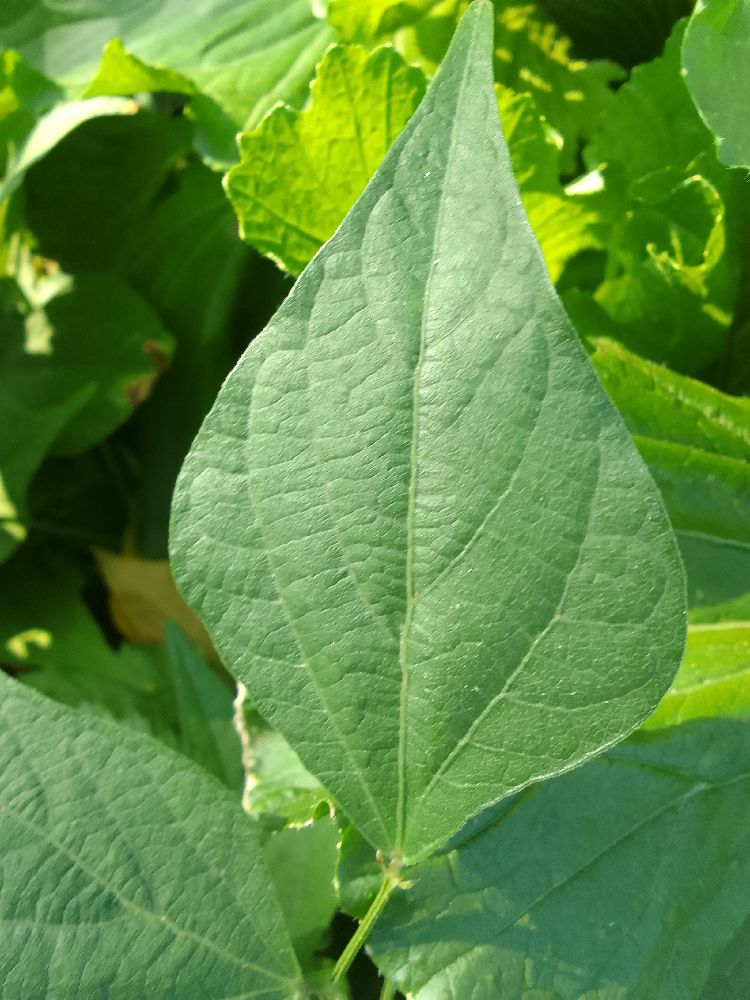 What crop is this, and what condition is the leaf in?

common bean, healthy
